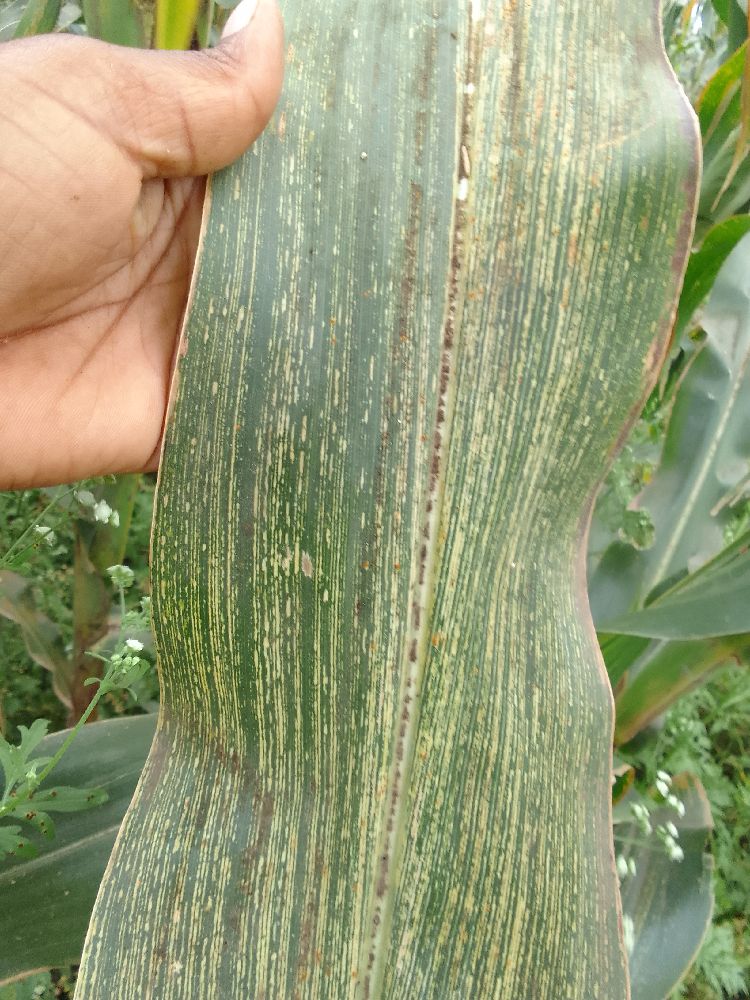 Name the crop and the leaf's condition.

maize, maize streak virus
